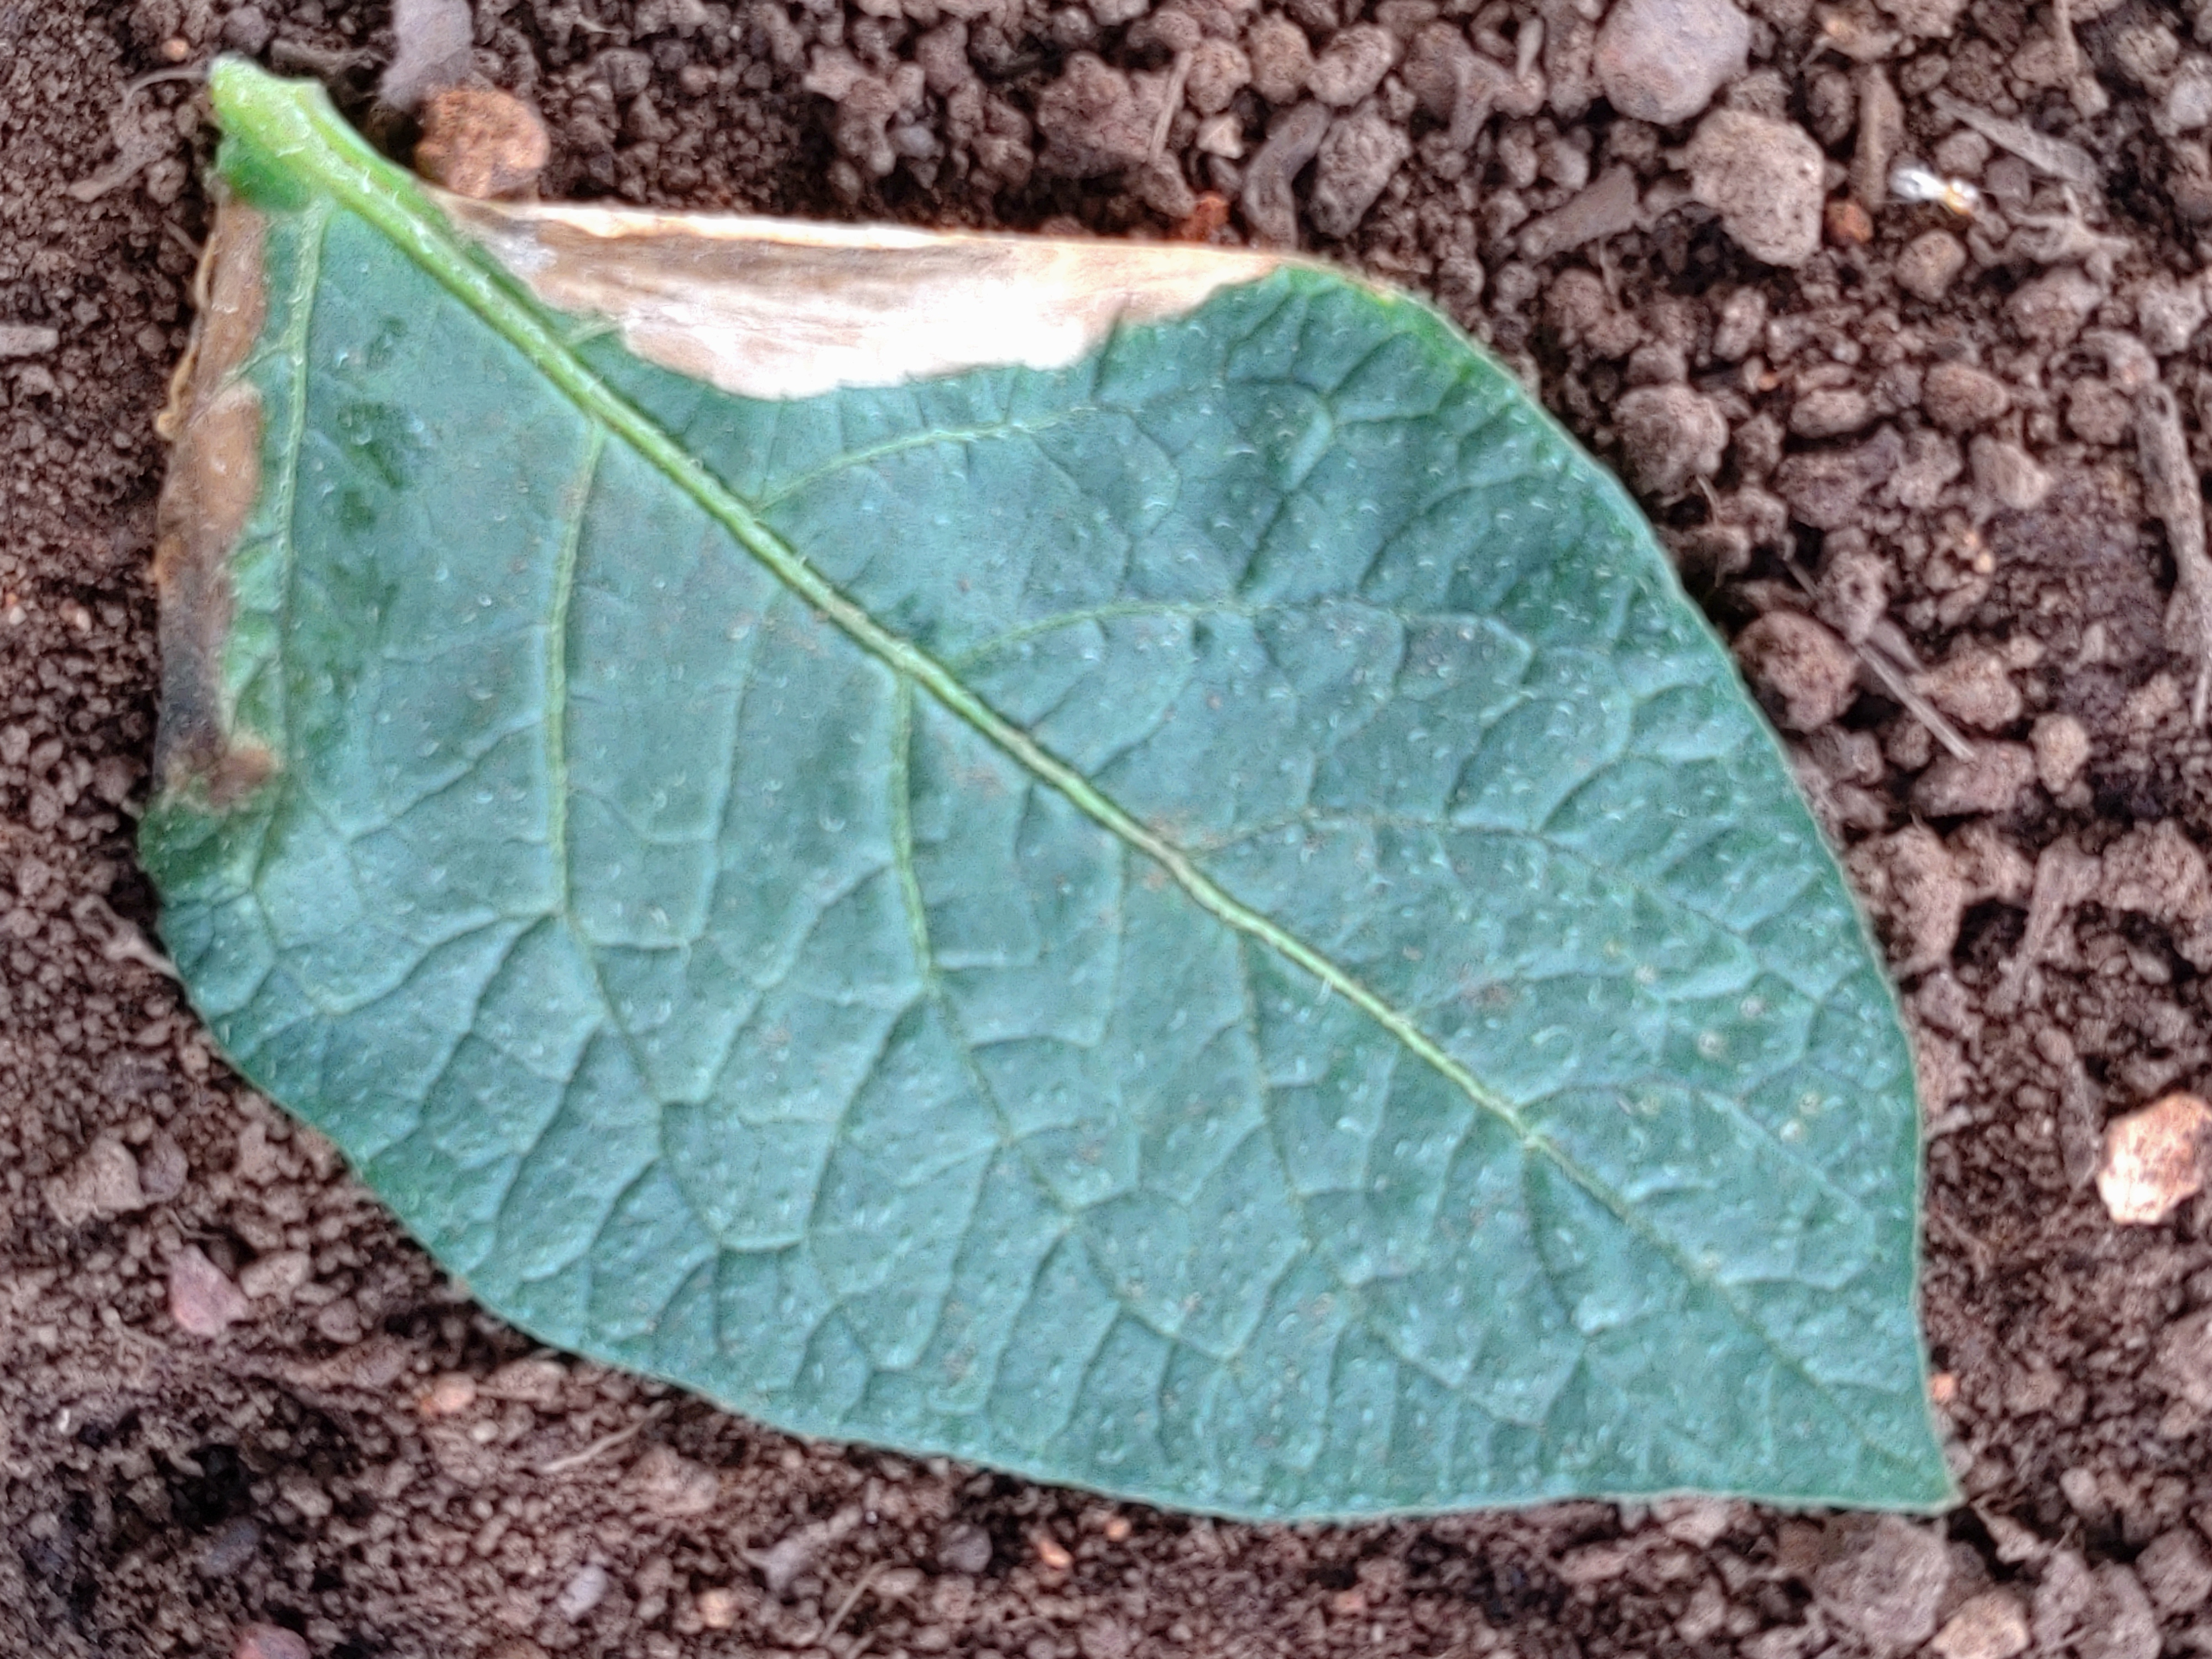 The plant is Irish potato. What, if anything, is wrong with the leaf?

early blight
